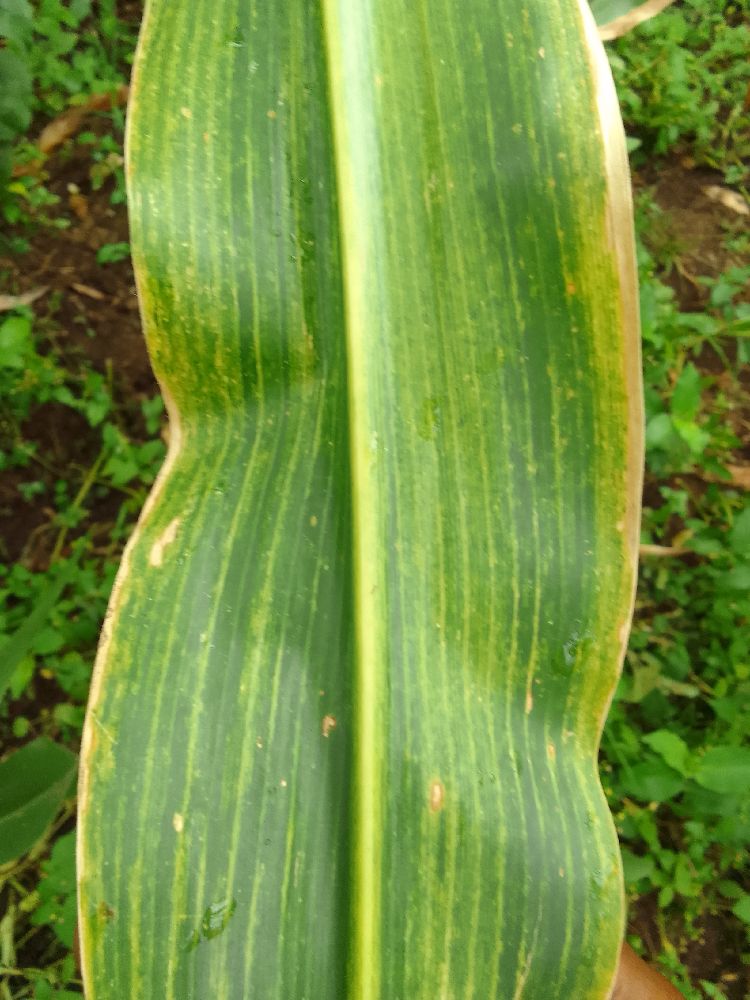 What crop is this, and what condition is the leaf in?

maize, maize lethal necrosis
